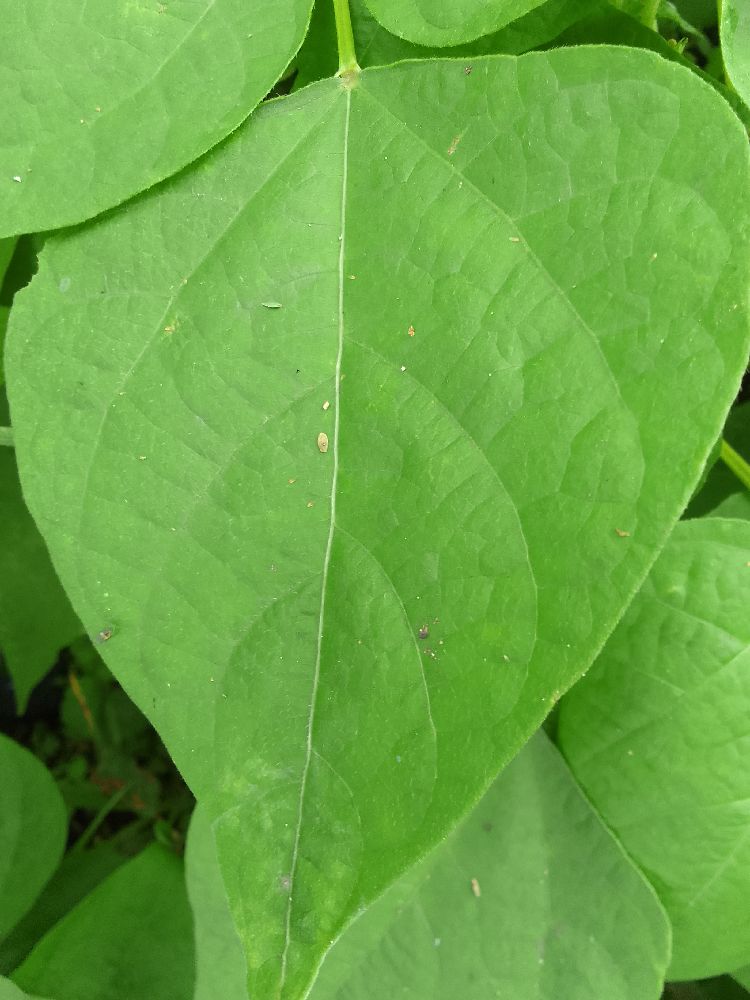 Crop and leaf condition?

common bean, healthy
